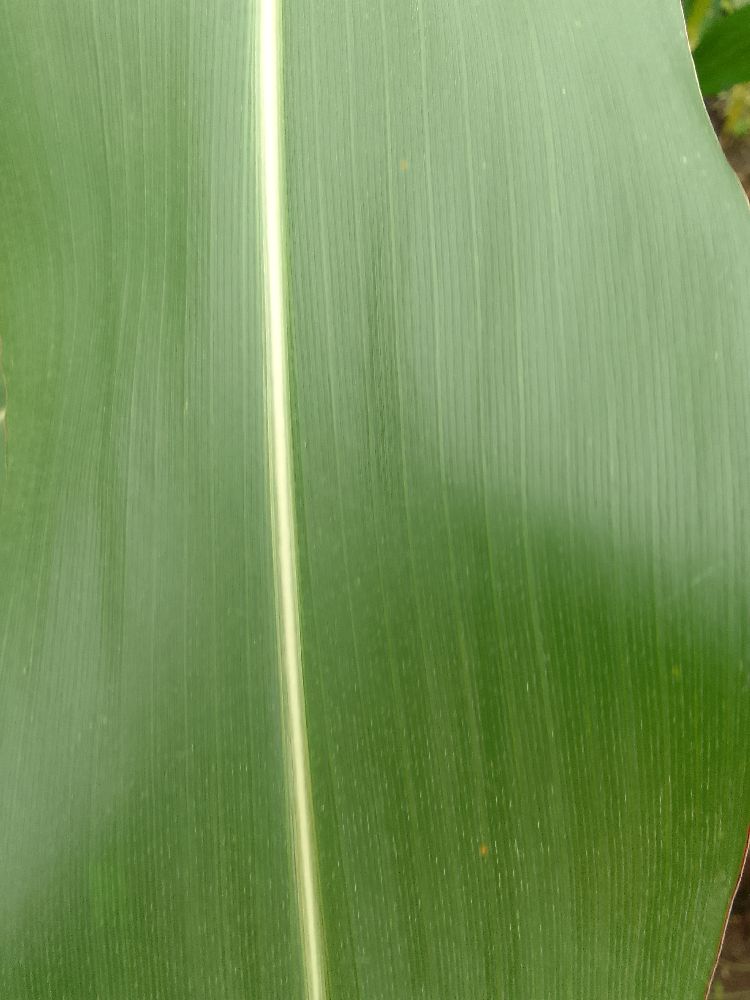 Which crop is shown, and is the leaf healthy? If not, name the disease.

maize, healthy
